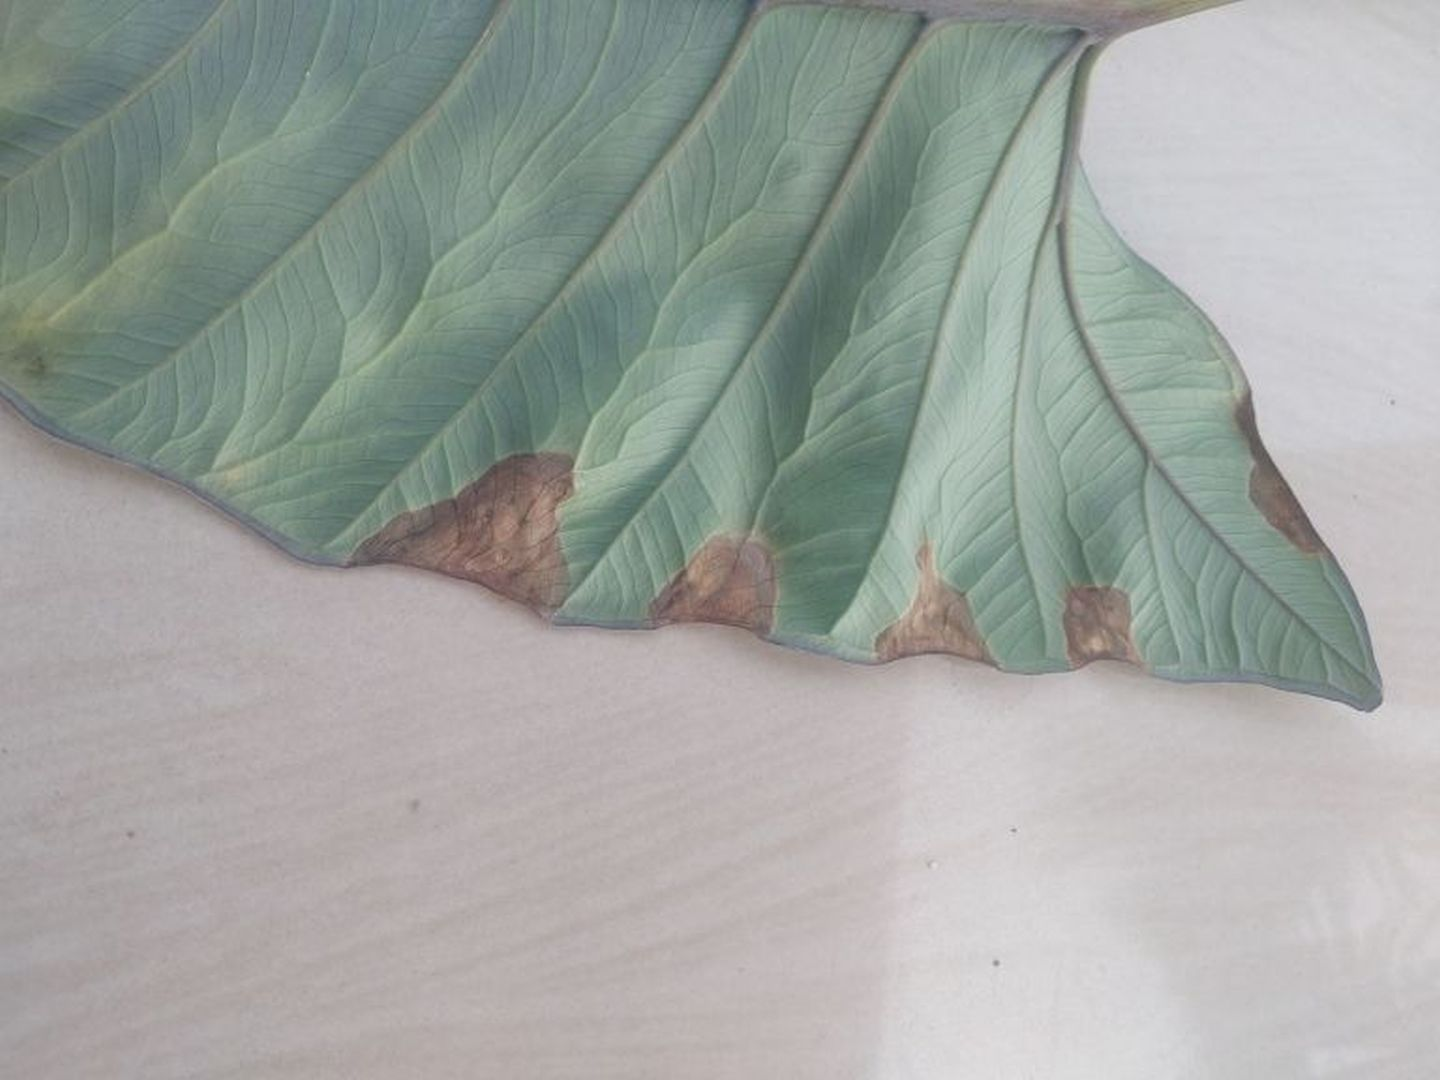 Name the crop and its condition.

taro, leaf blight
